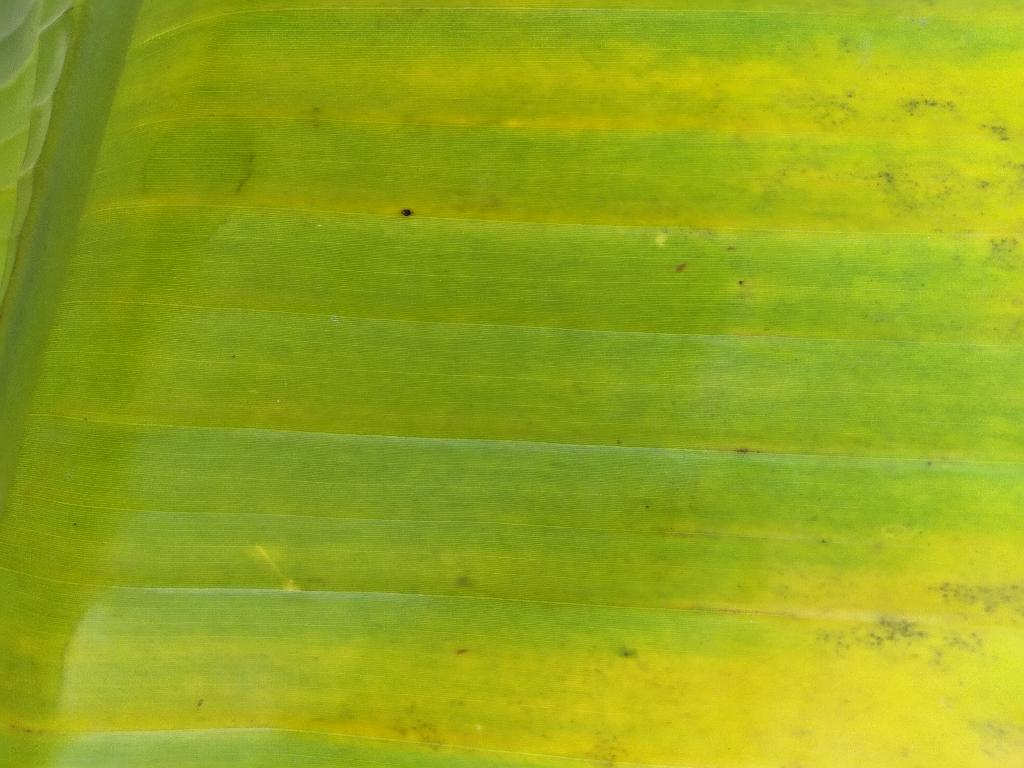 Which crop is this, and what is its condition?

banana, fusarium wilt race 1
